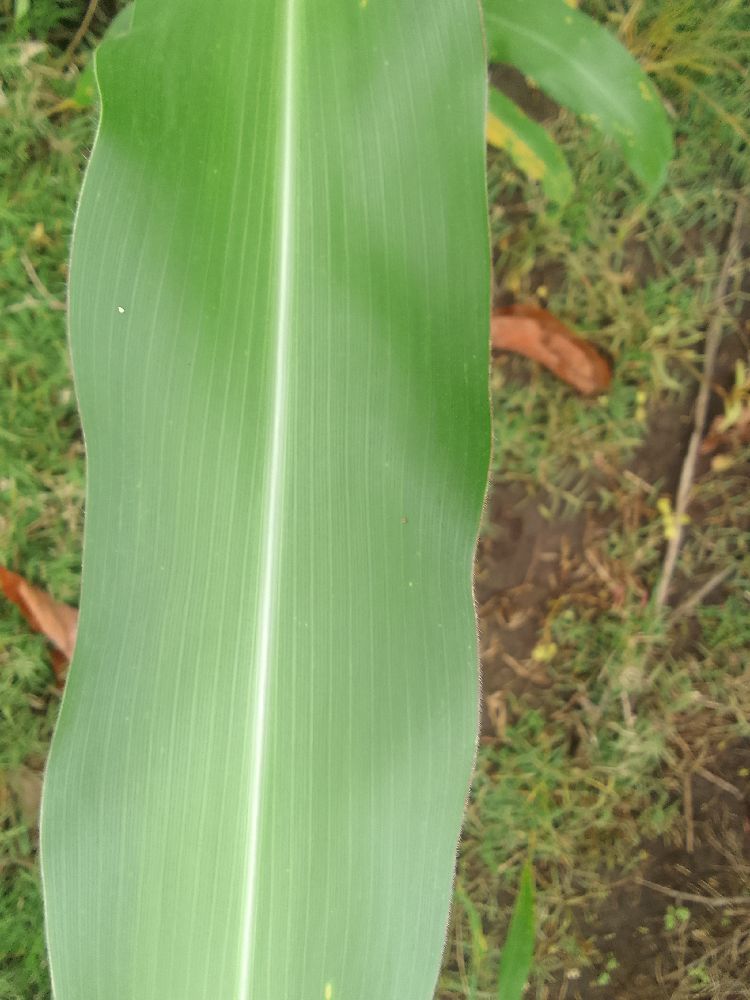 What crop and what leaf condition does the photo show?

maize, healthy
